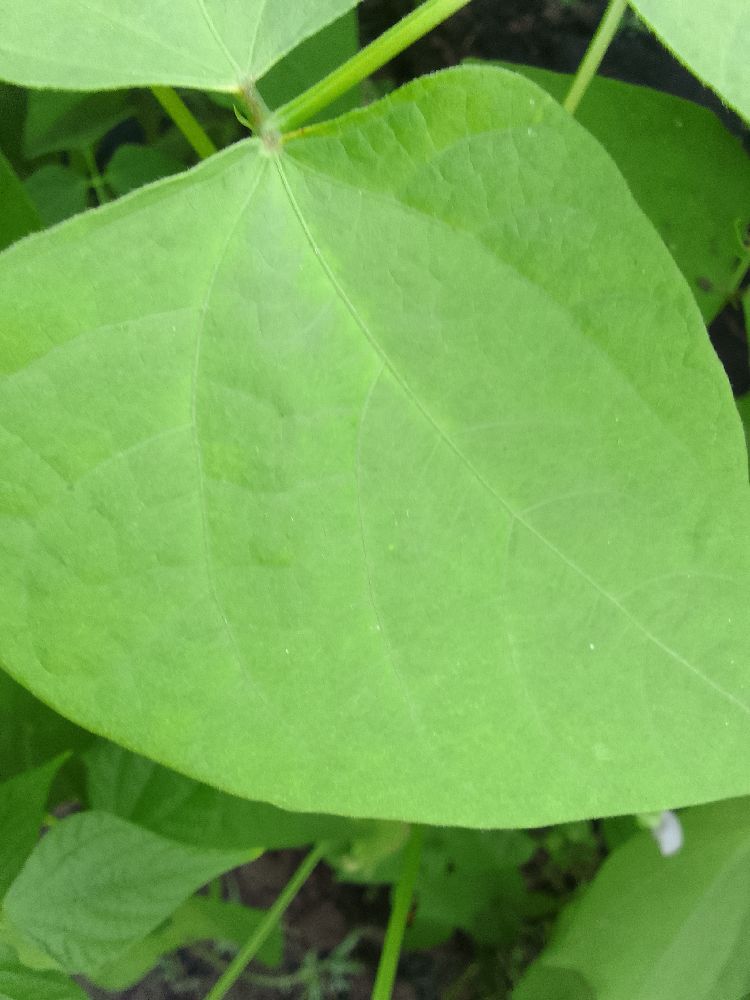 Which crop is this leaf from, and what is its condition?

common bean, healthy
